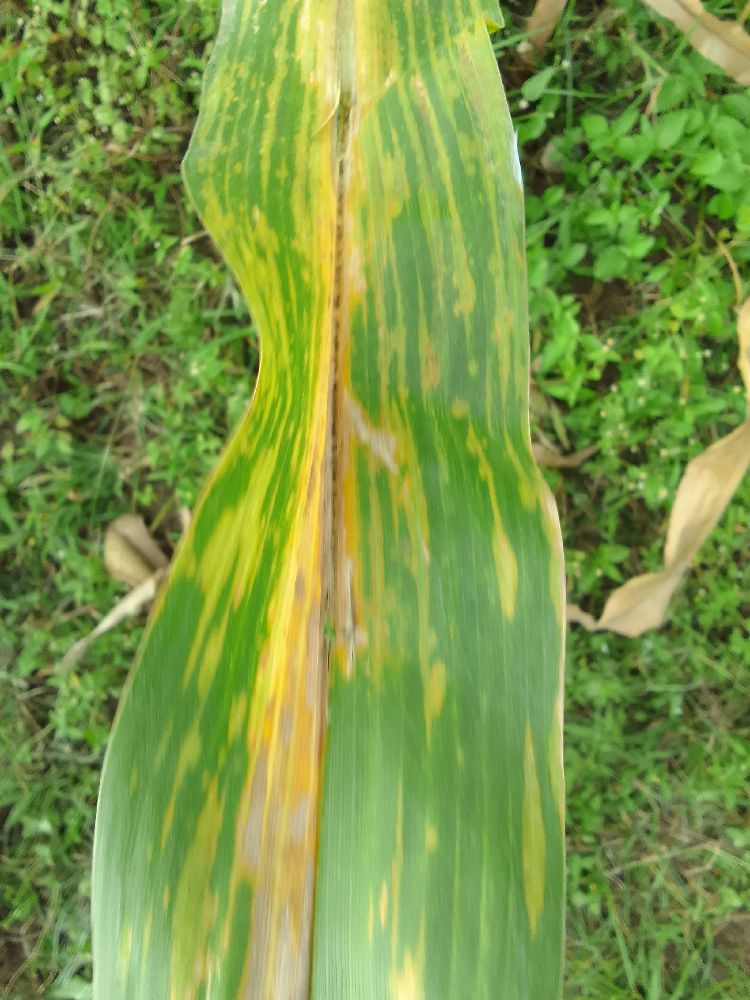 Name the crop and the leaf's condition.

maize, maize lethal necrosis
